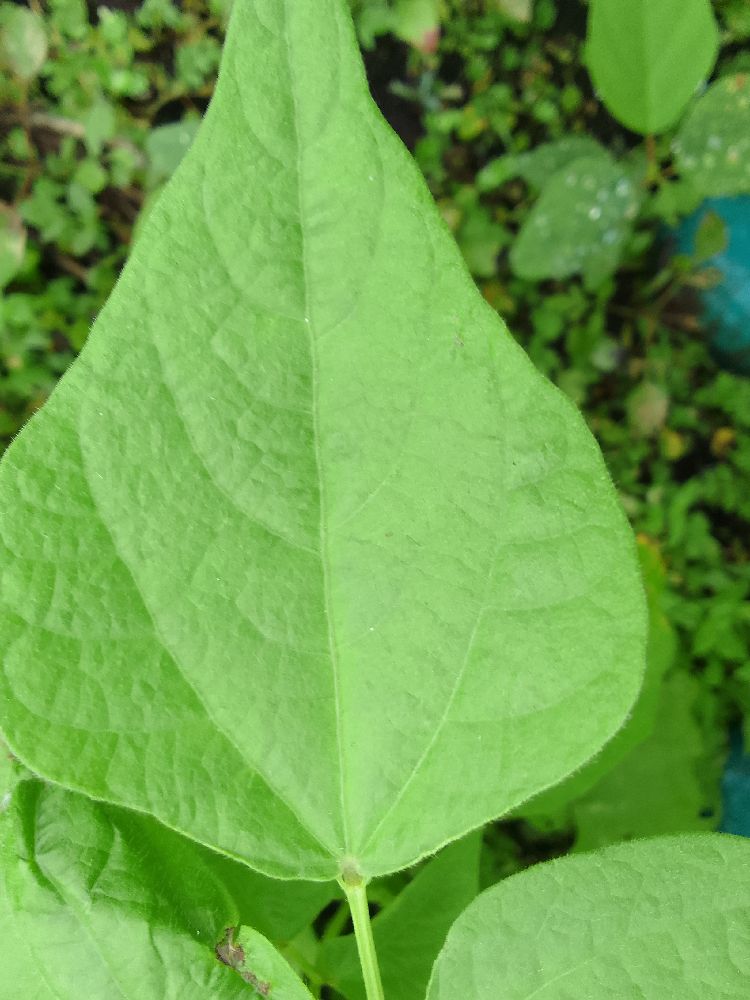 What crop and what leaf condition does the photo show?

common bean, healthy
